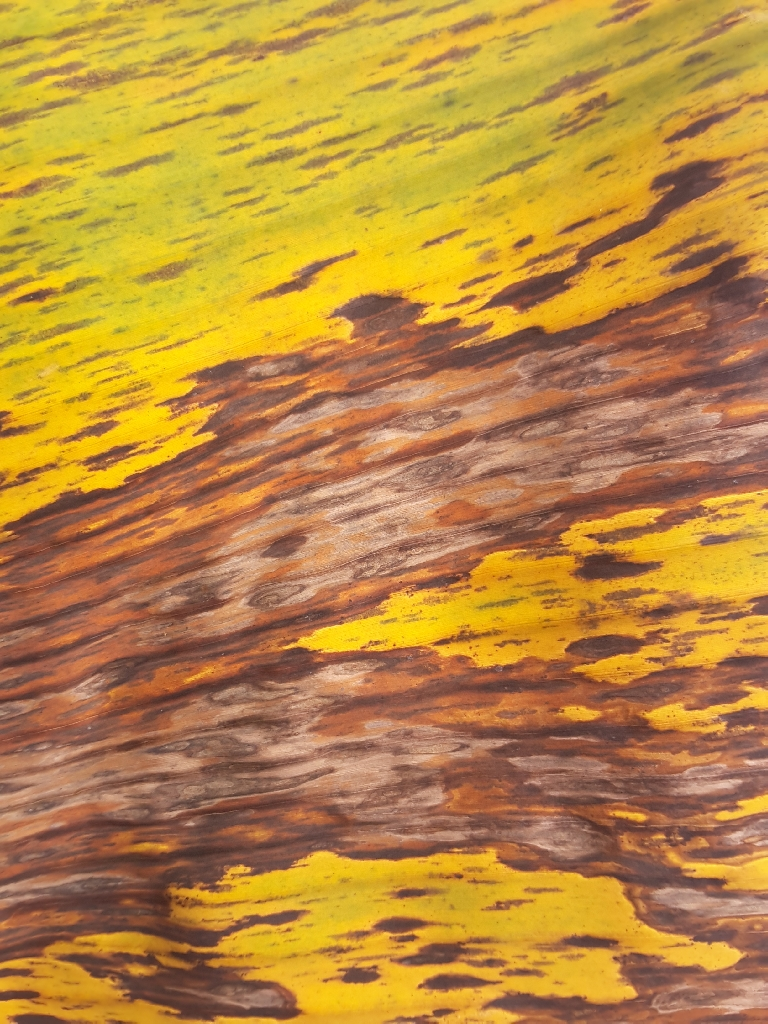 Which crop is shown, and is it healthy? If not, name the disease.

banana, black sigatoka
